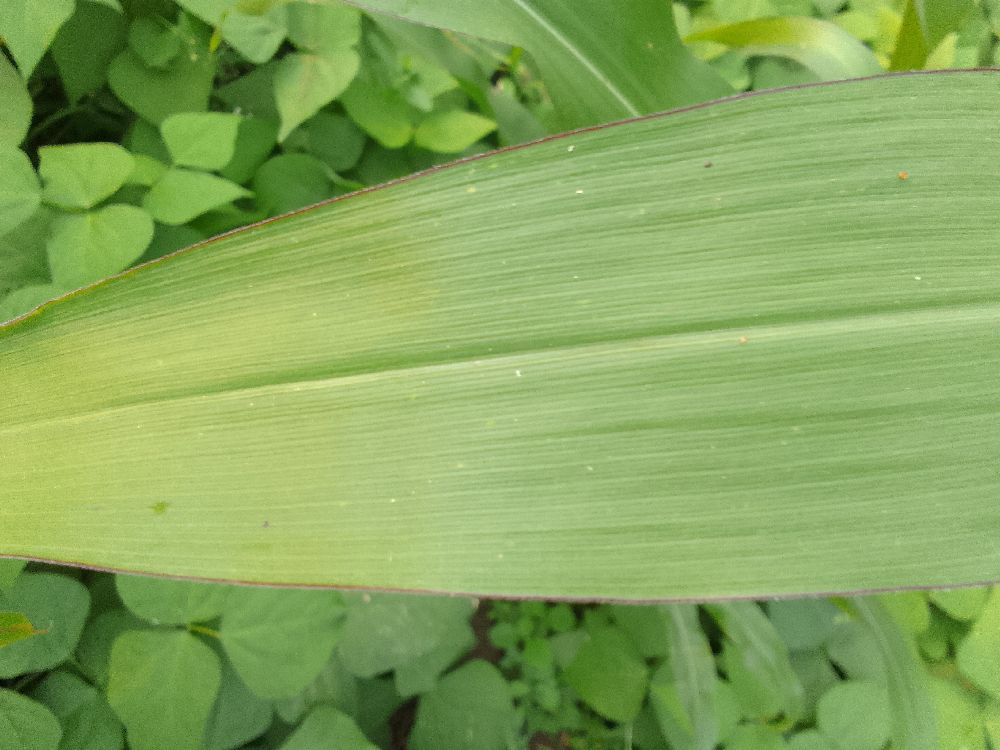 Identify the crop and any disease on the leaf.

maize, healthy
